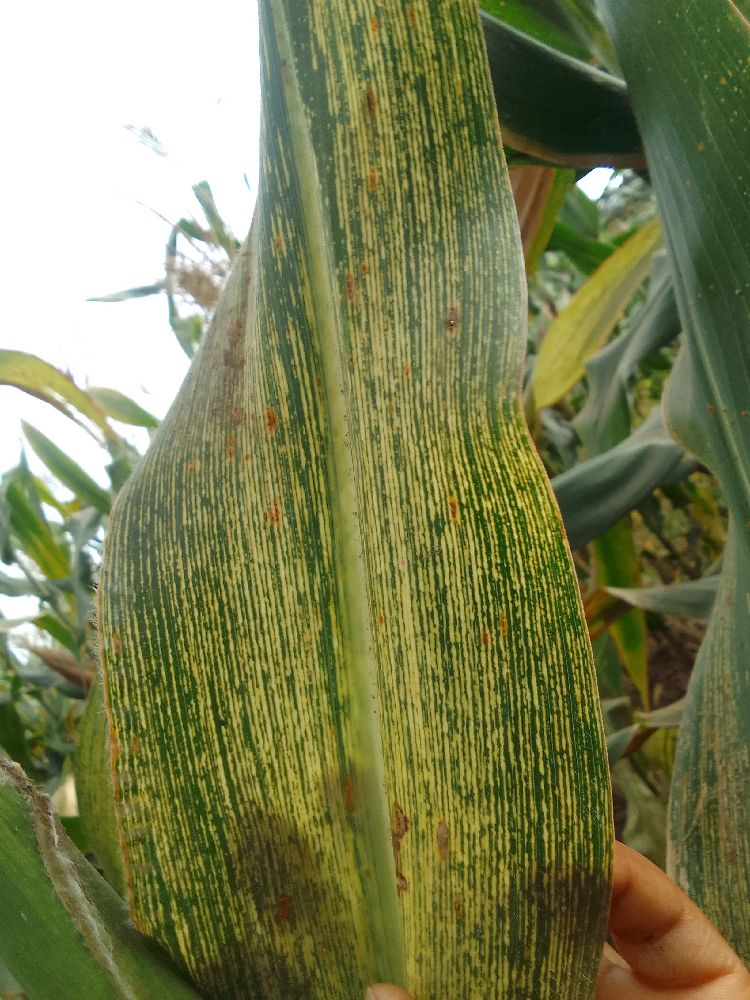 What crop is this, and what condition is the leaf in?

maize, maize streak virus
